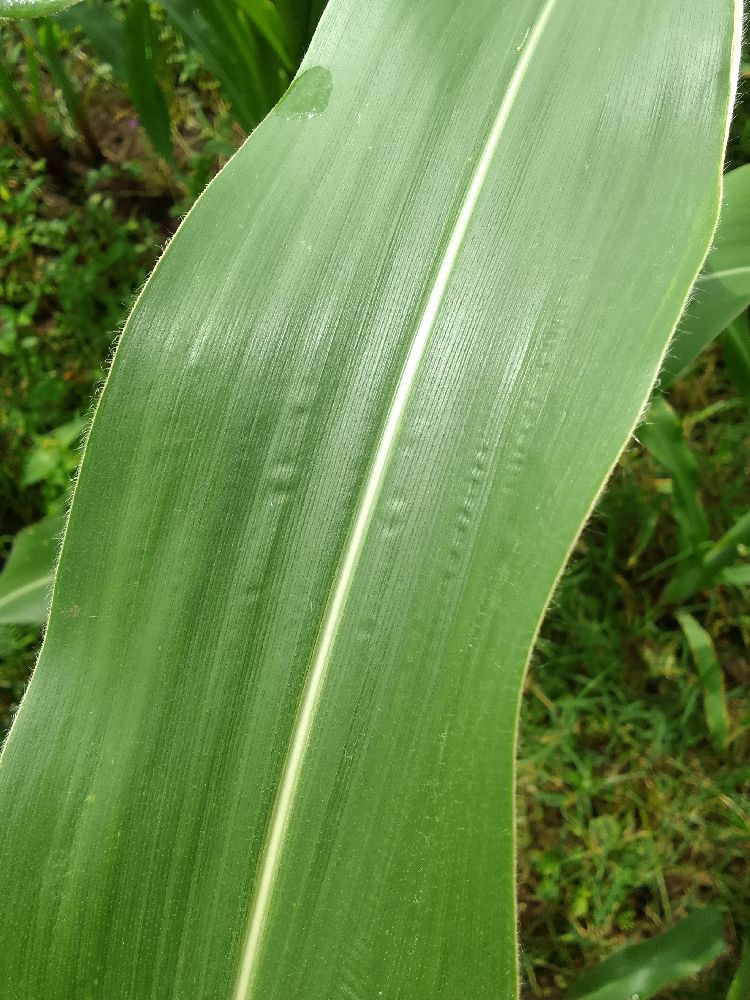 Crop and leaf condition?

maize, healthy
